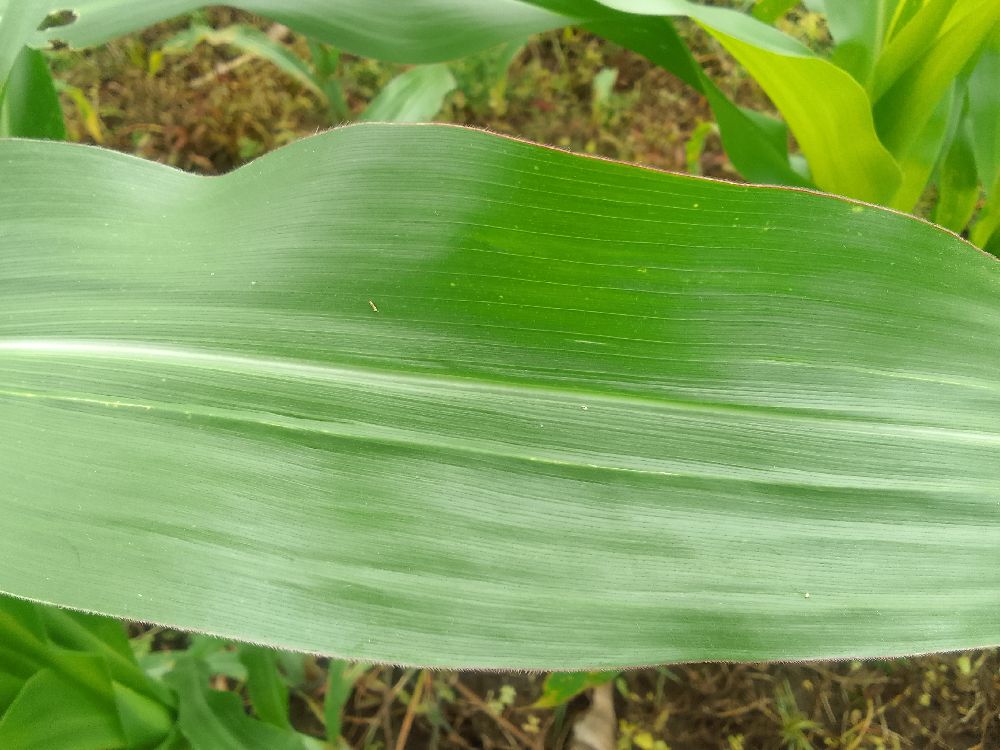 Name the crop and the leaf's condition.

maize, healthy
